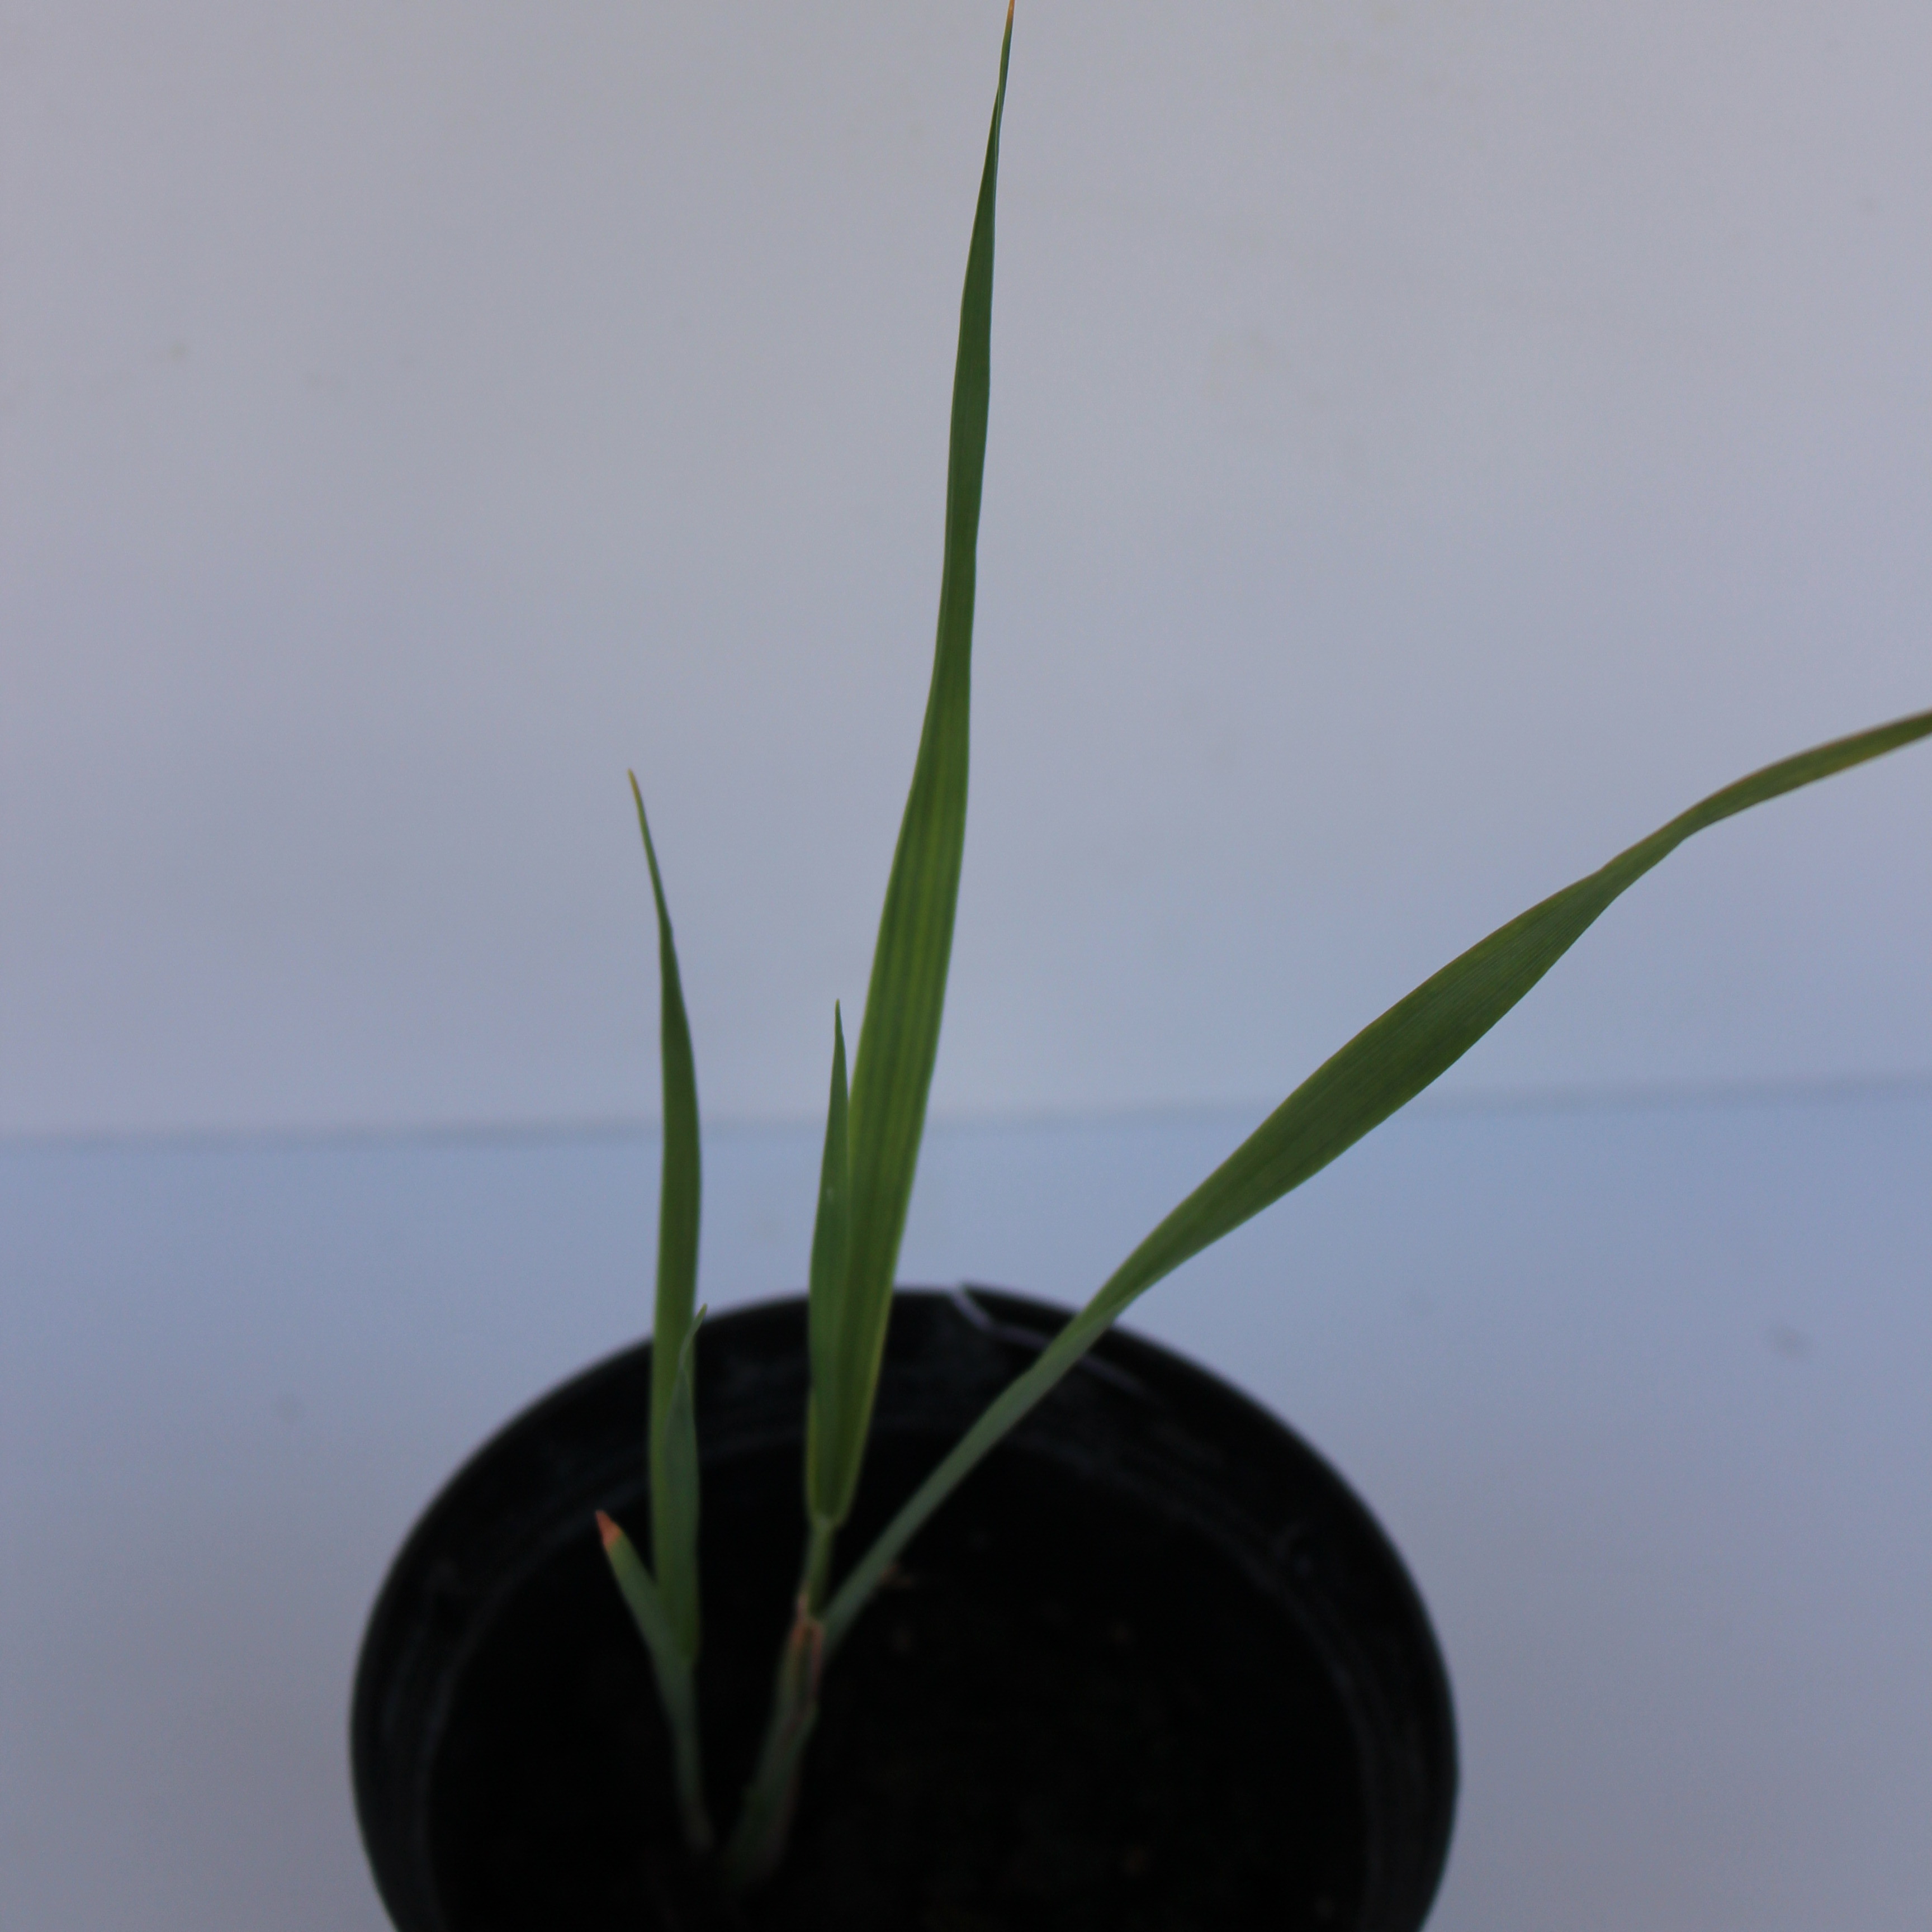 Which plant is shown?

Avena sterilis
